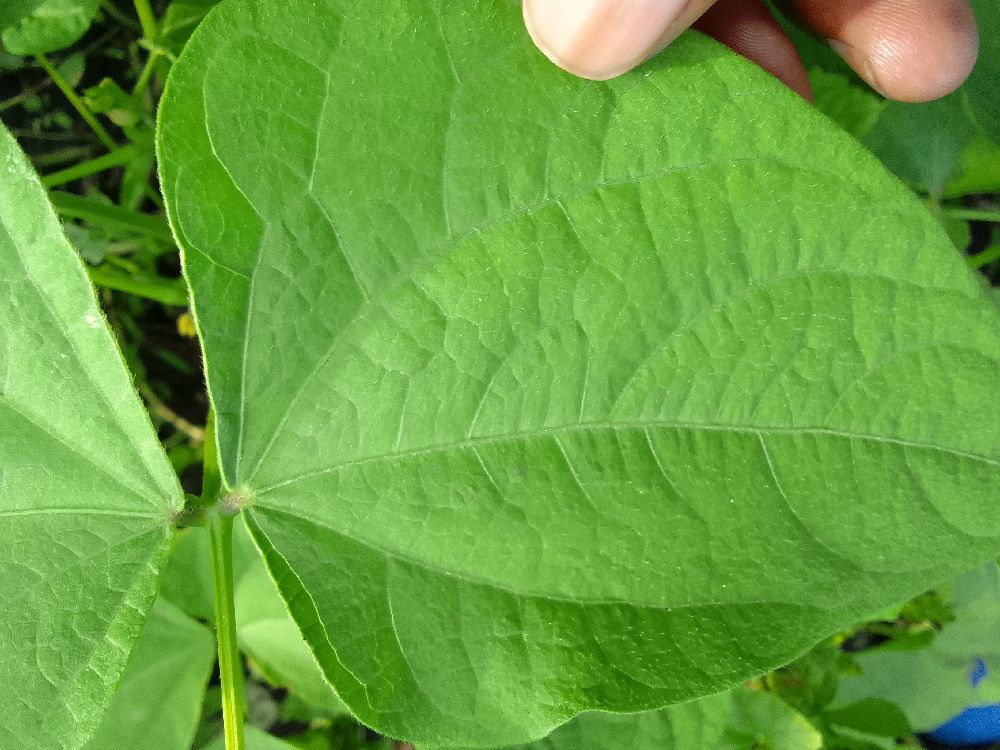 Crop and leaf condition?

common bean, healthy
